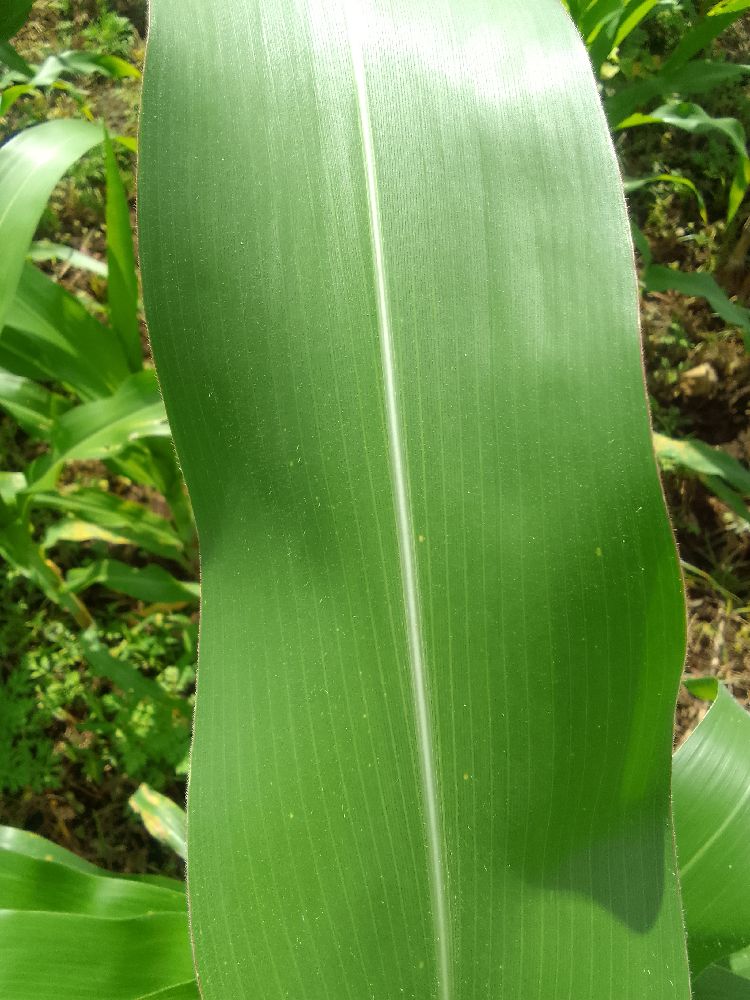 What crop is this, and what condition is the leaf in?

maize, healthy
